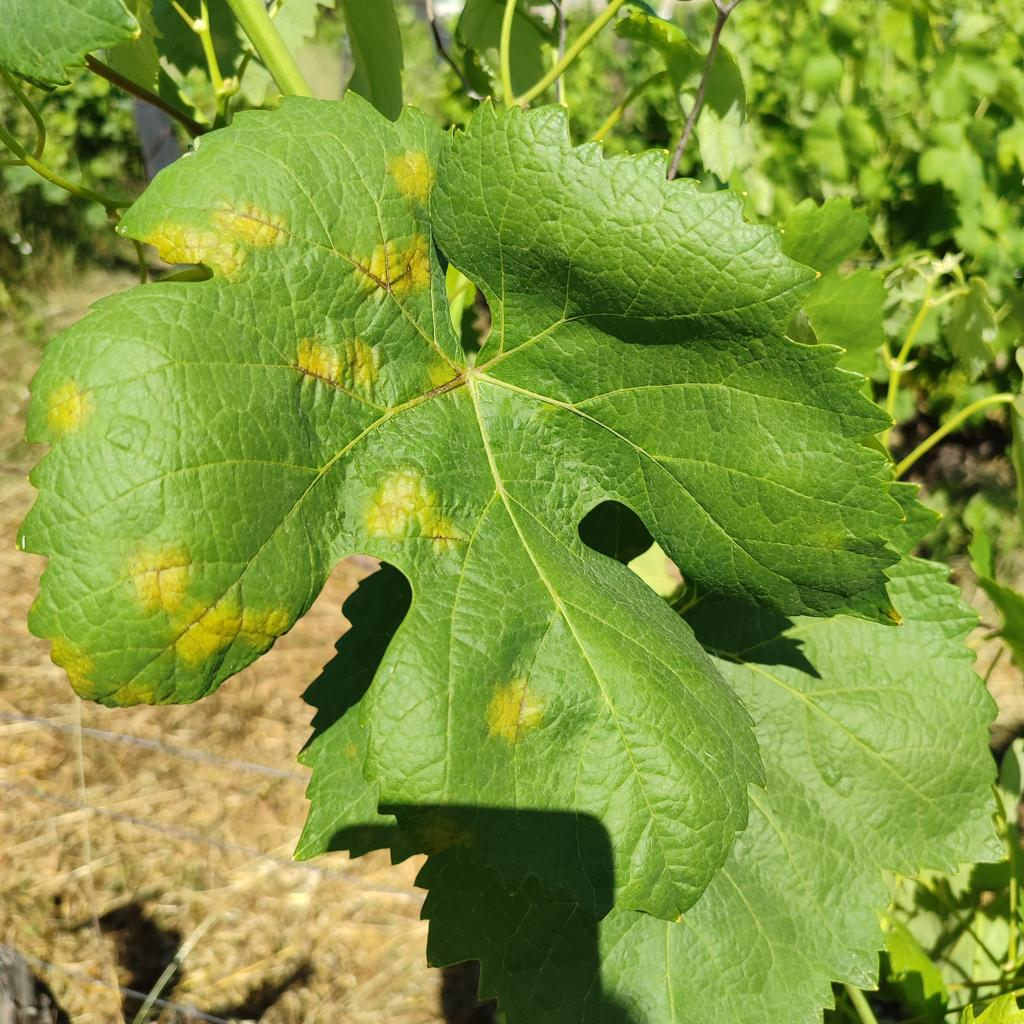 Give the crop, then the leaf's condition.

grapevine, downy mildew
